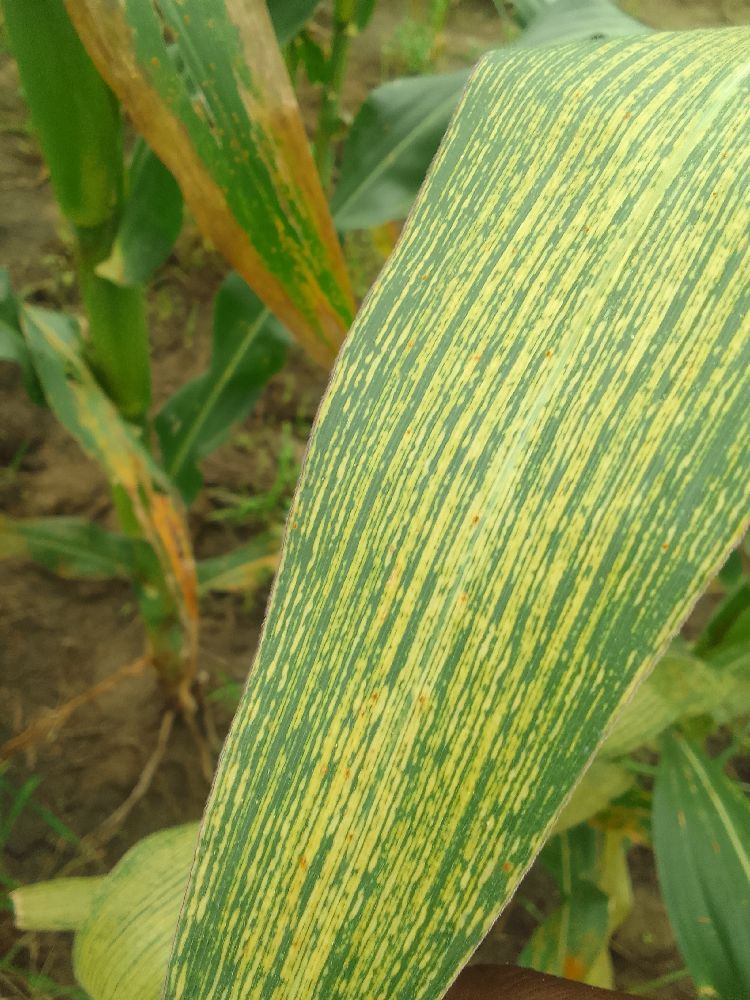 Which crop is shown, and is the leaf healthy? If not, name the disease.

maize, maize streak virus
